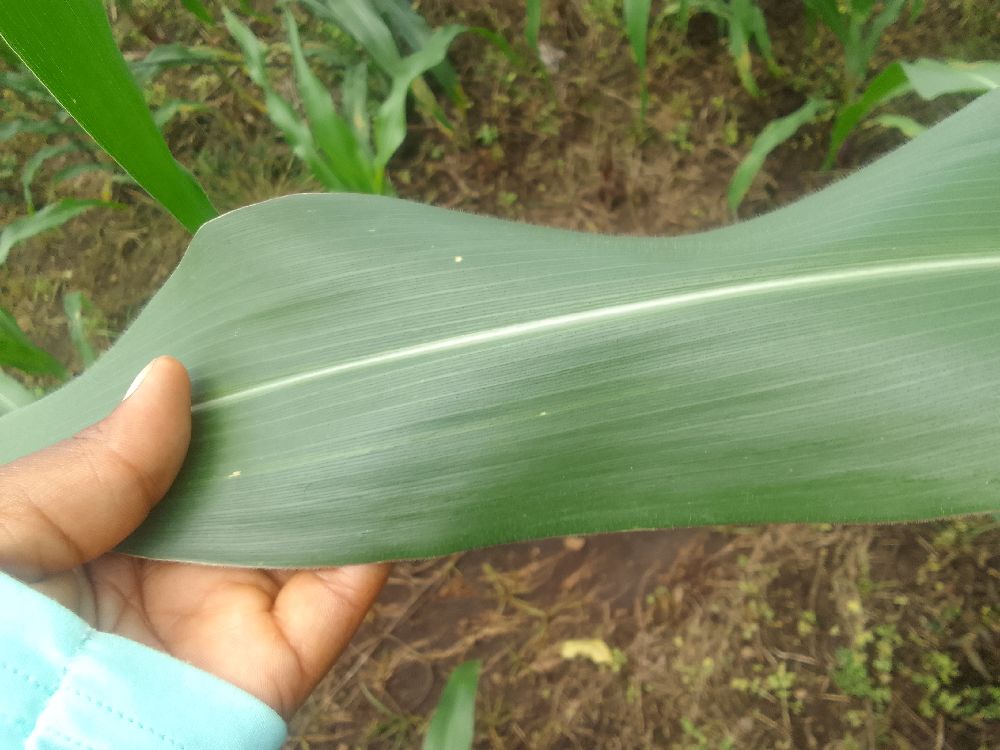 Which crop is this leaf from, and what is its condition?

maize, healthy
